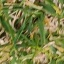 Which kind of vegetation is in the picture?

grass
